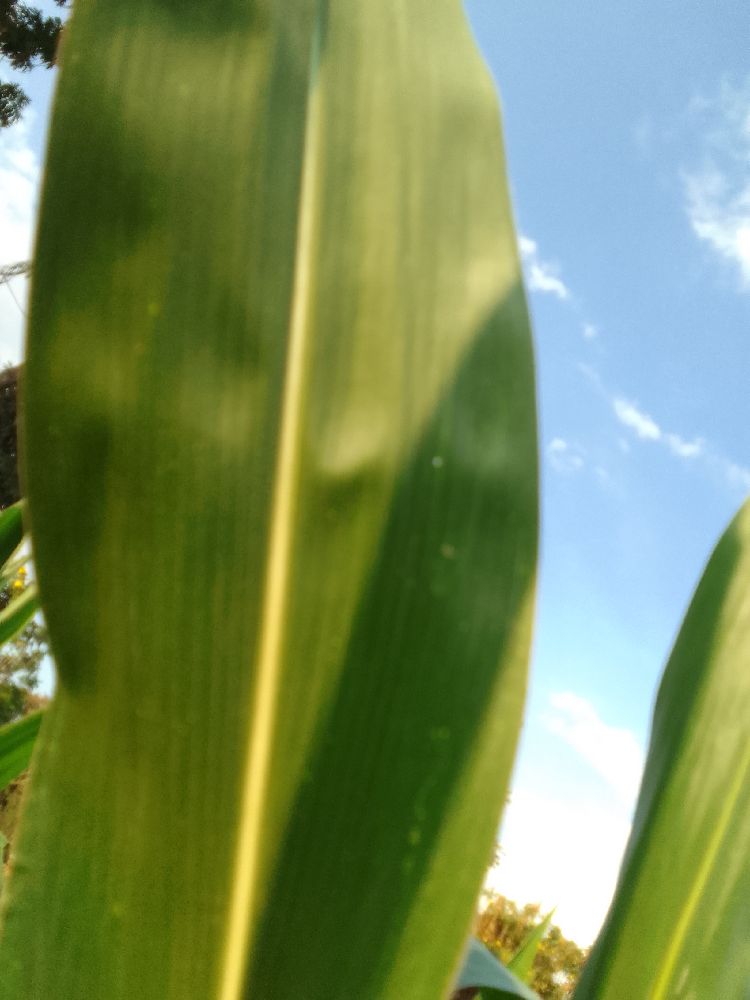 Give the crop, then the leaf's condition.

maize, healthy
